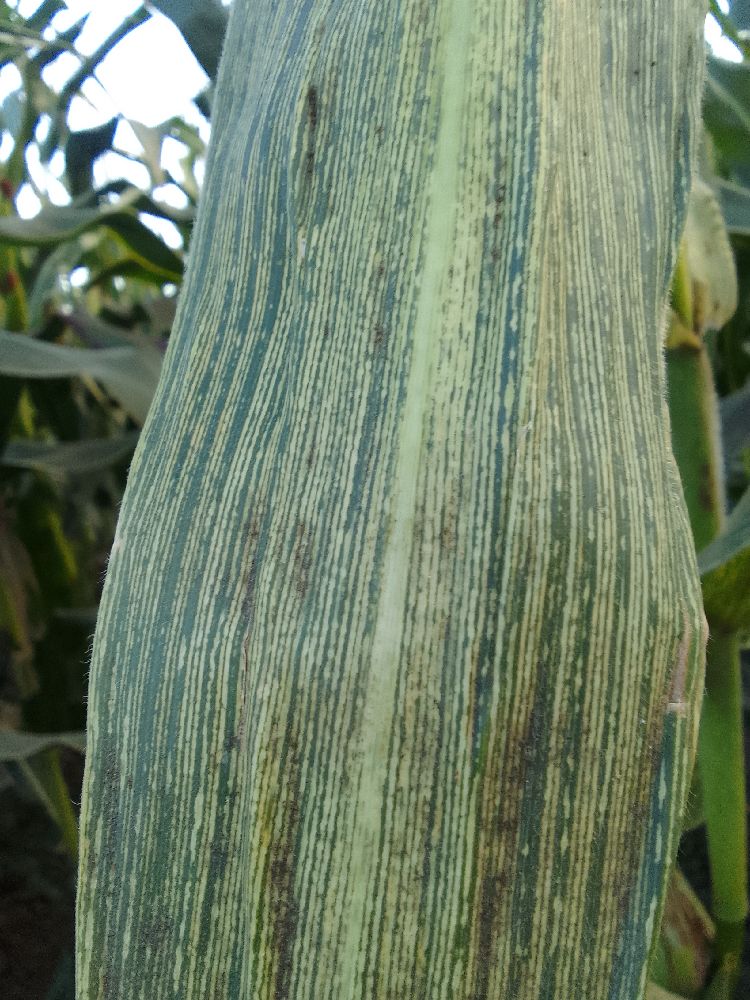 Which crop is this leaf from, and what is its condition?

maize, maize streak virus
